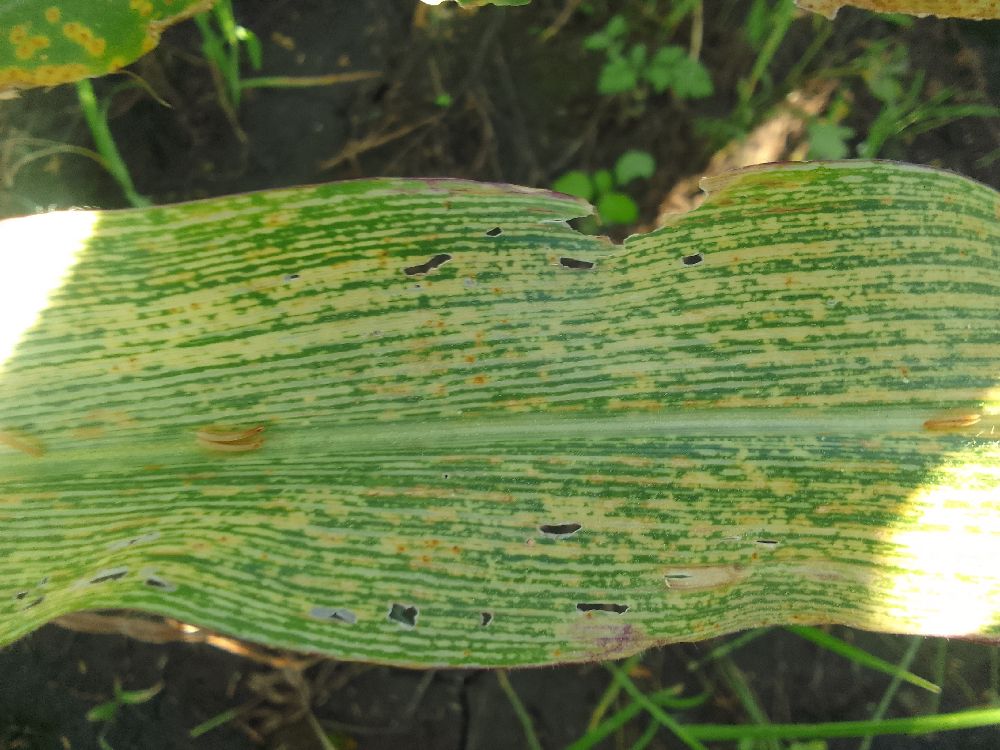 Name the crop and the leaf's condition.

maize, maize streak virus
